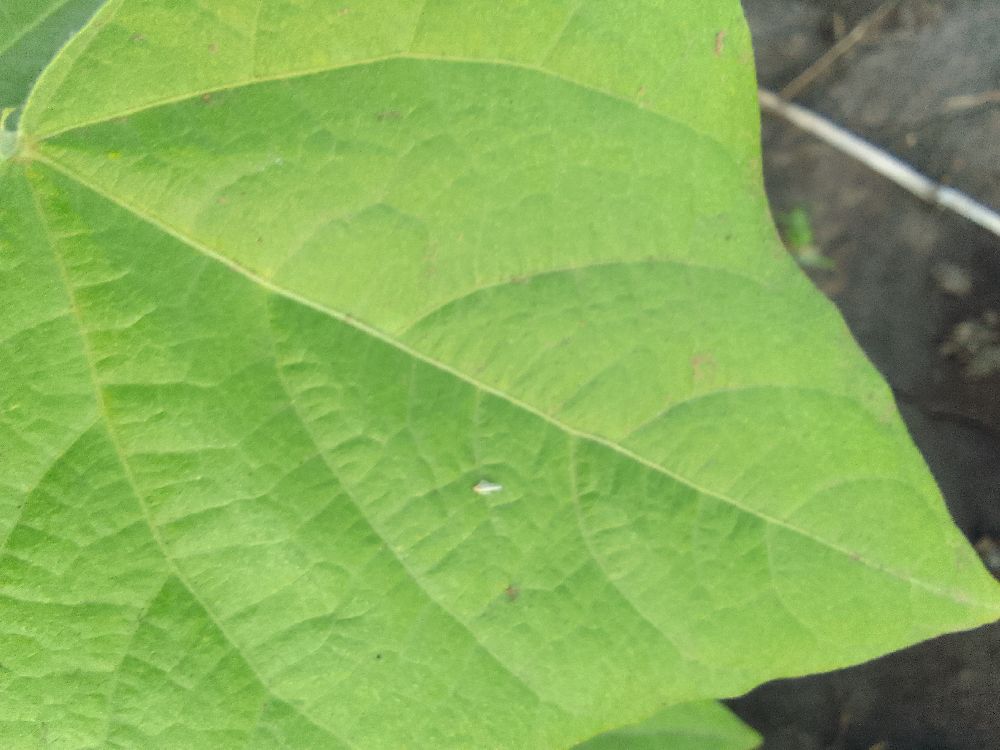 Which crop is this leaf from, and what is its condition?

common bean, healthy
